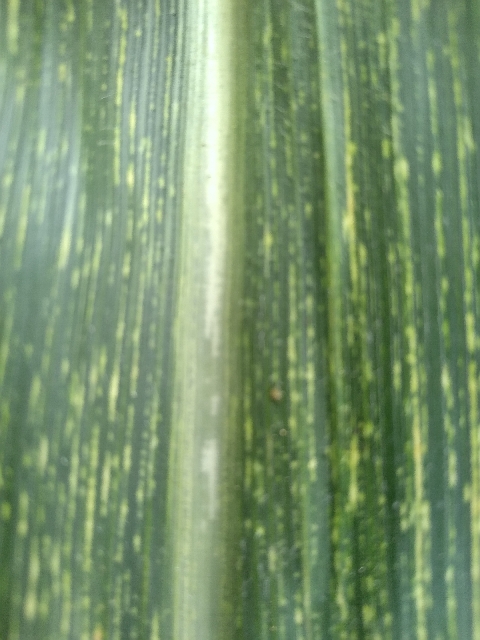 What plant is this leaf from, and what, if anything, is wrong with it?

maize, maize streak virus
